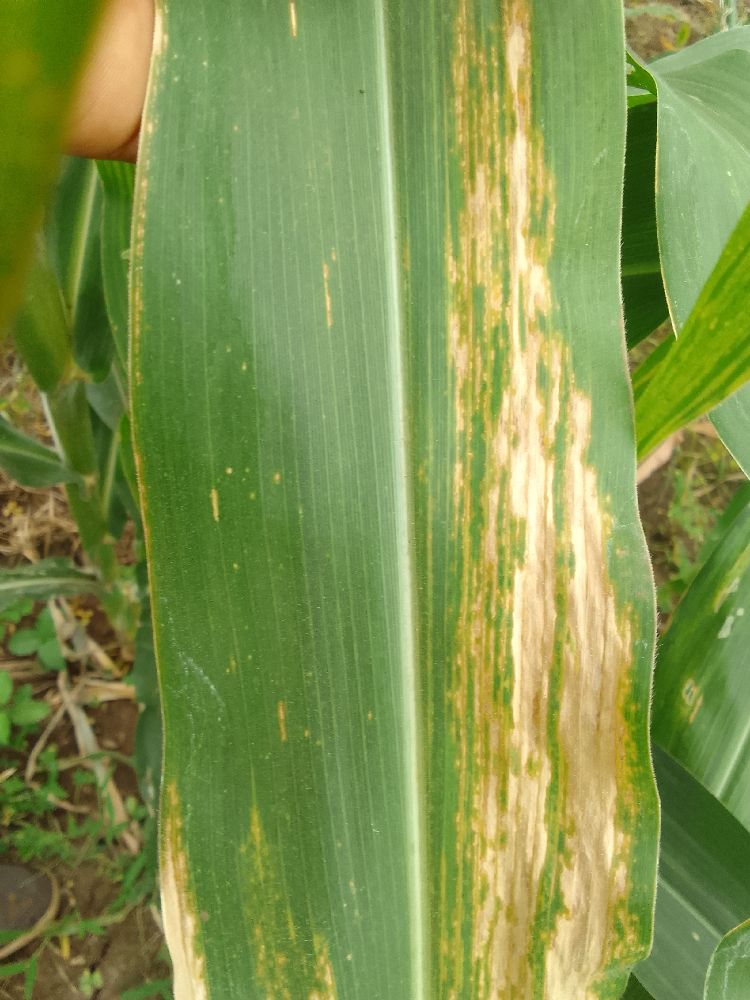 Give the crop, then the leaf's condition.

maize, maize lethal necrosis
